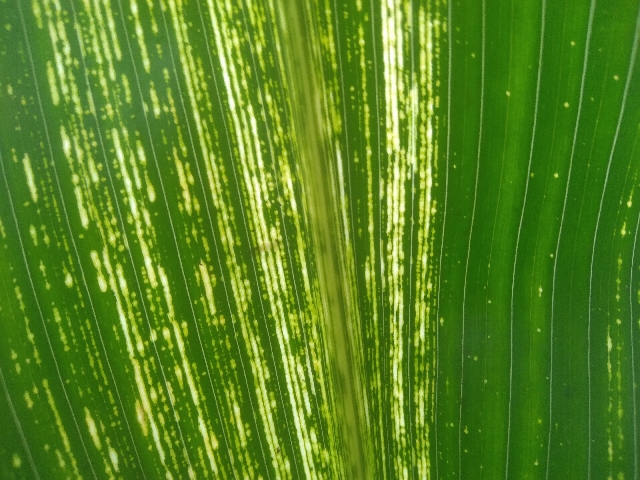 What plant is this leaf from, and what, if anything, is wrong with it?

maize, maize streak virus
